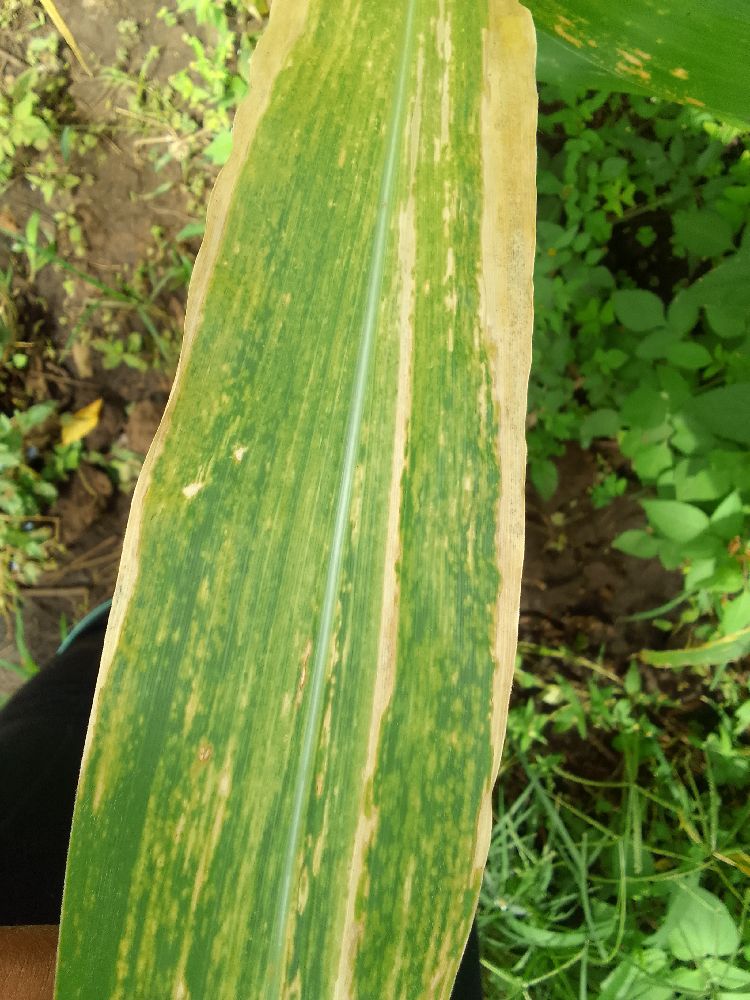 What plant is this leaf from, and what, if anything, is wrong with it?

maize, maize lethal necrosis
